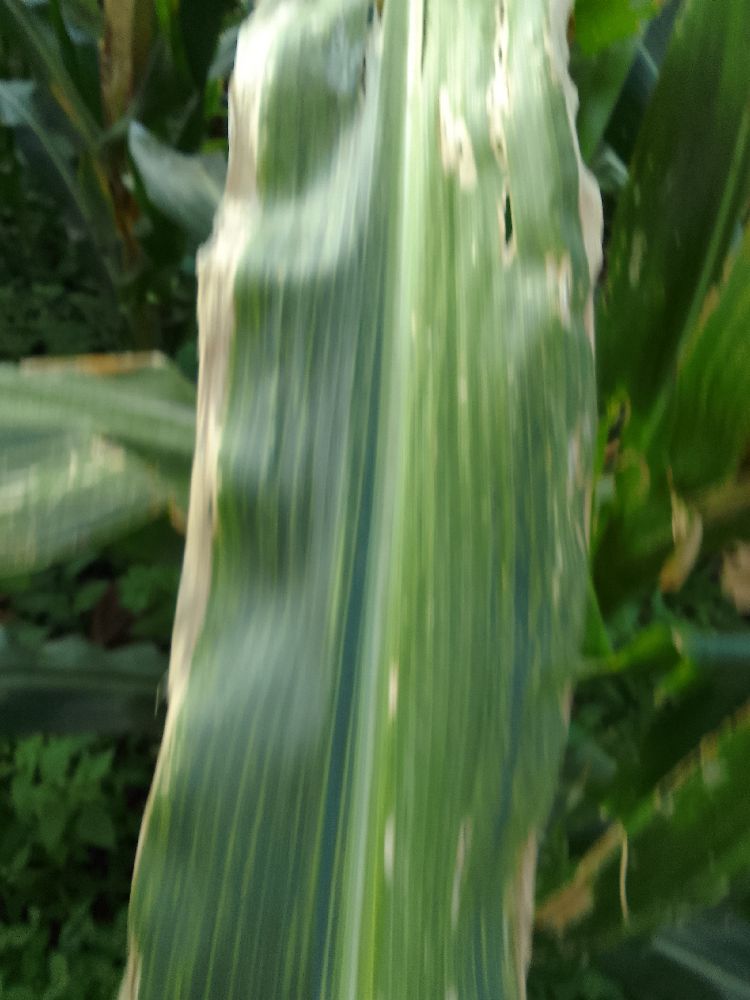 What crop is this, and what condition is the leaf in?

maize, maize lethal necrosis
